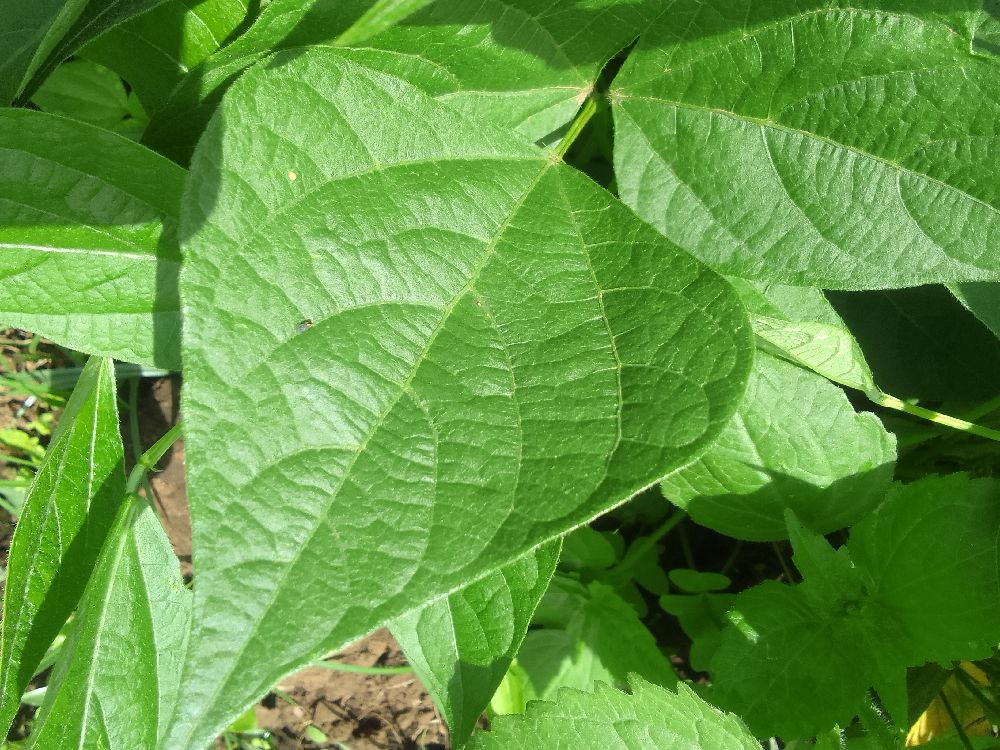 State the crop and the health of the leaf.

common bean, healthy
